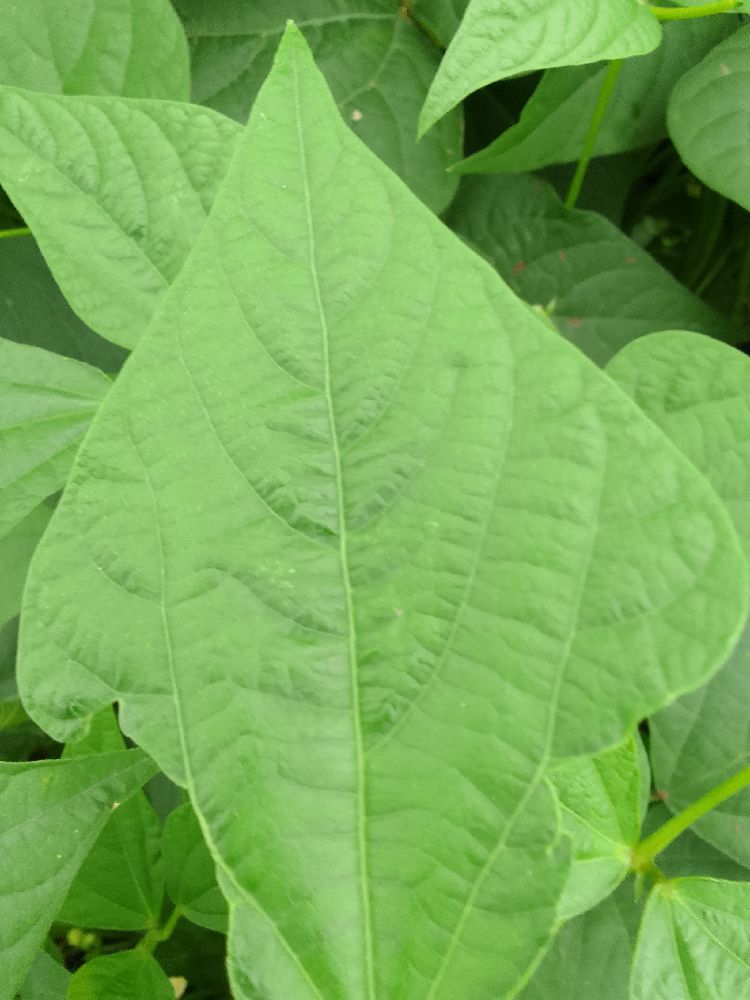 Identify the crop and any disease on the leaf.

common bean, healthy
